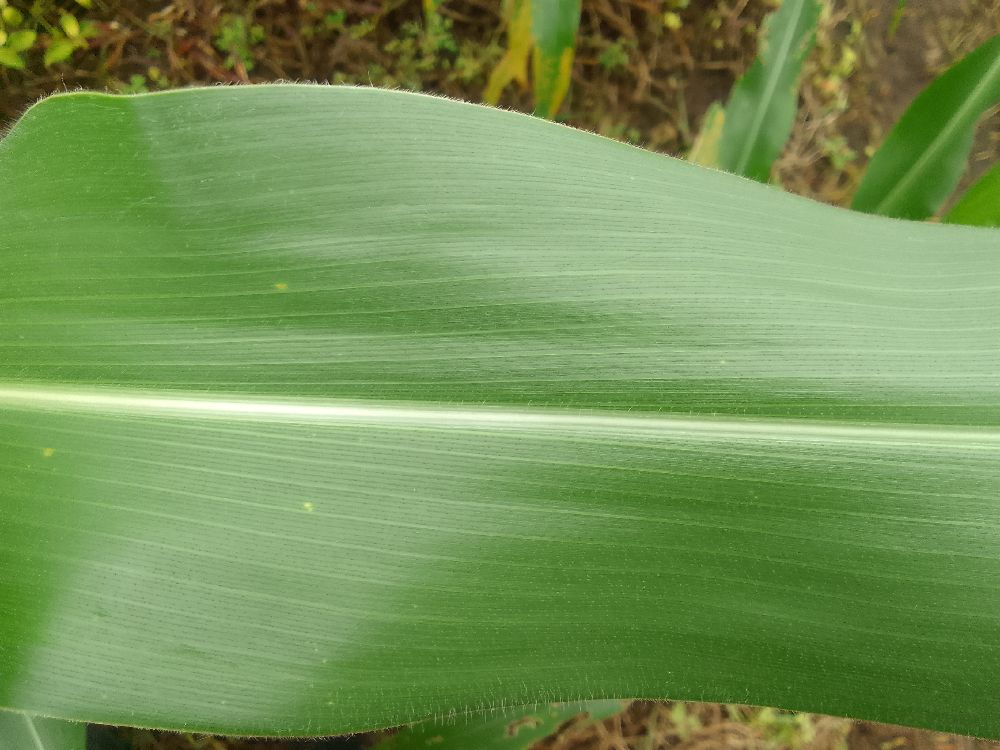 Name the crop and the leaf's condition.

maize, healthy
